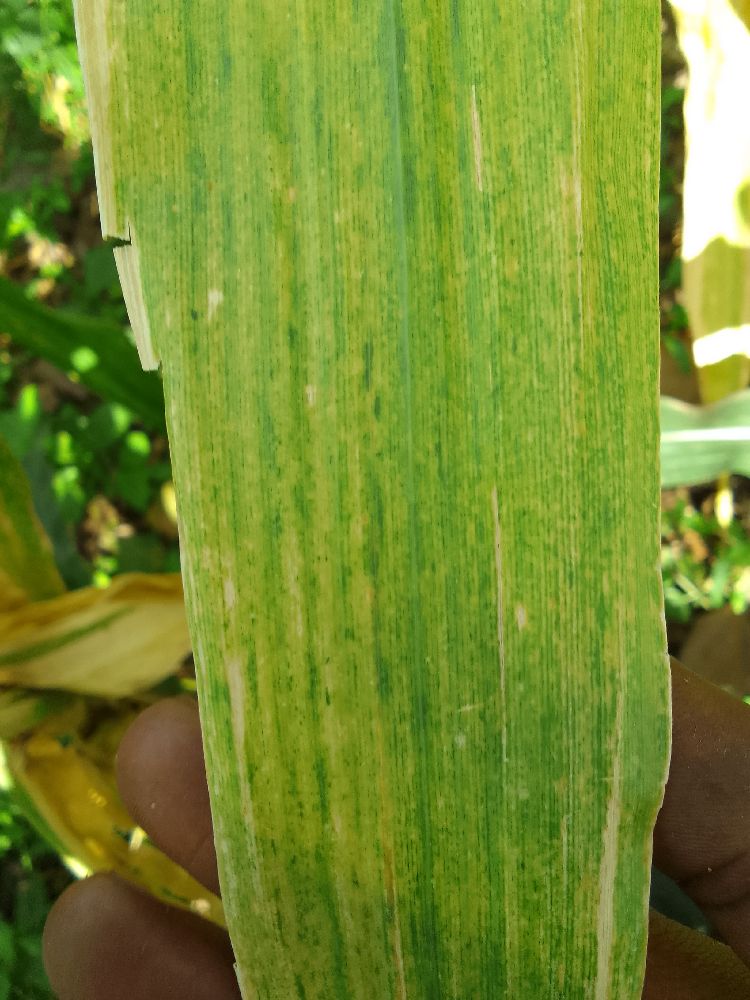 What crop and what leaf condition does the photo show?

maize, maize lethal necrosis
